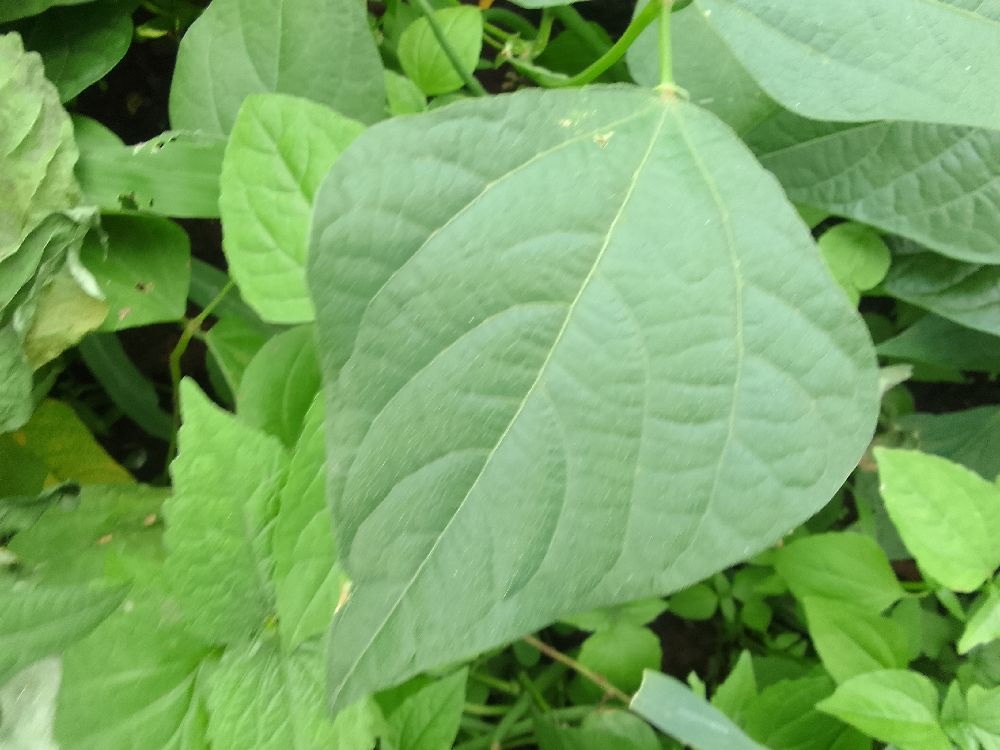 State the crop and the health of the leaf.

common bean, healthy
